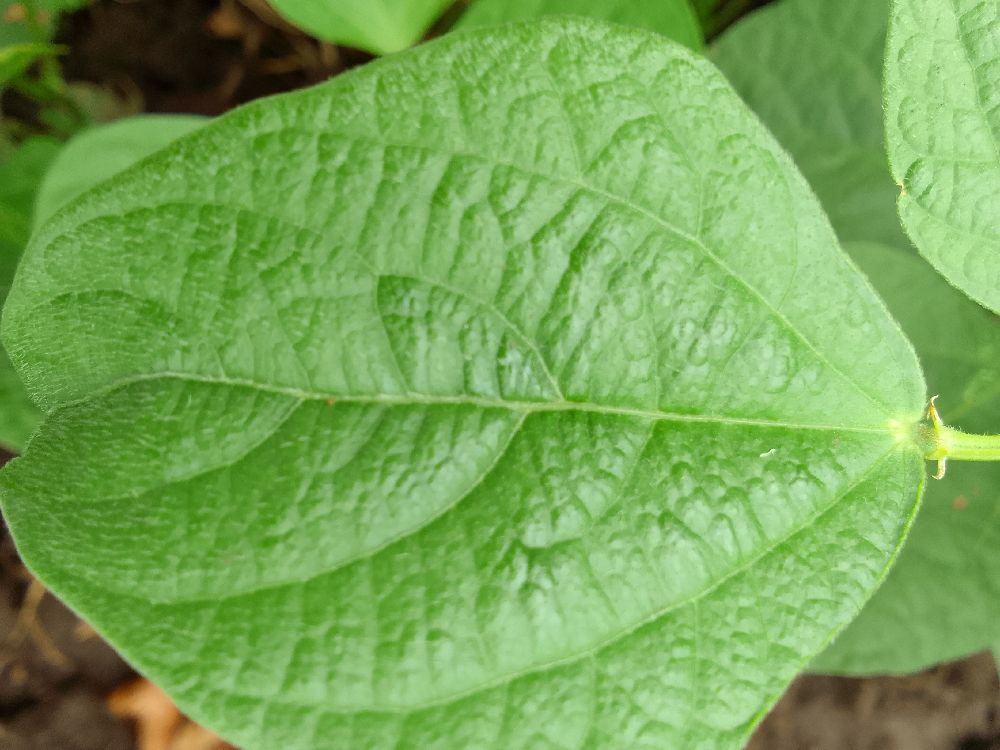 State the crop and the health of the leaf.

common bean, healthy
